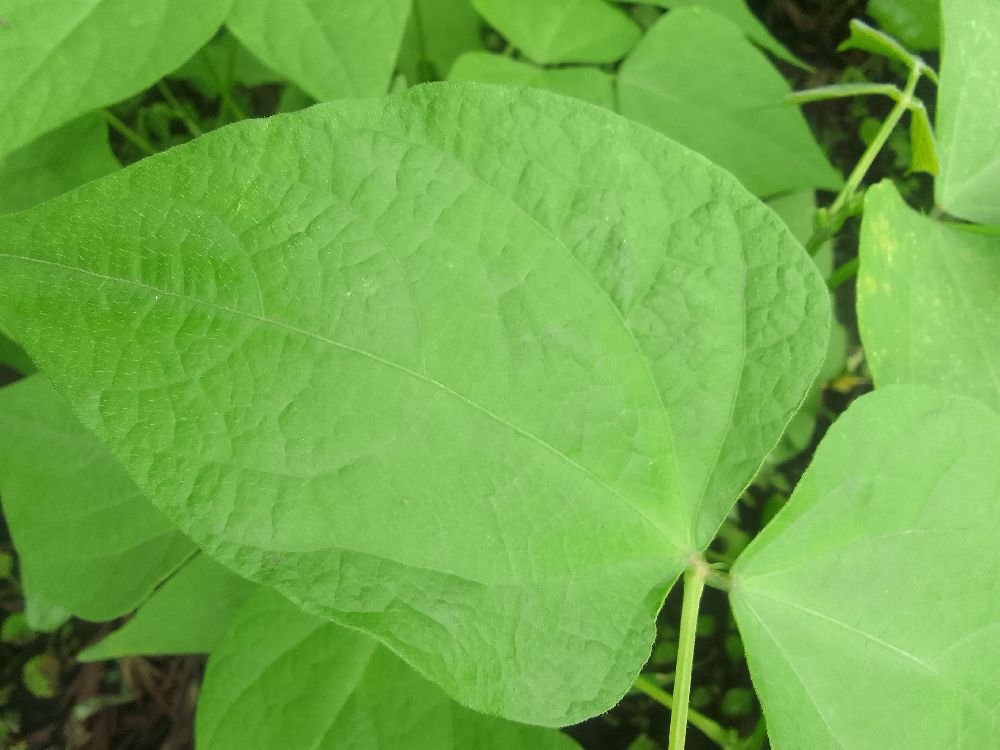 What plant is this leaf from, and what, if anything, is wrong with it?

common bean, healthy
